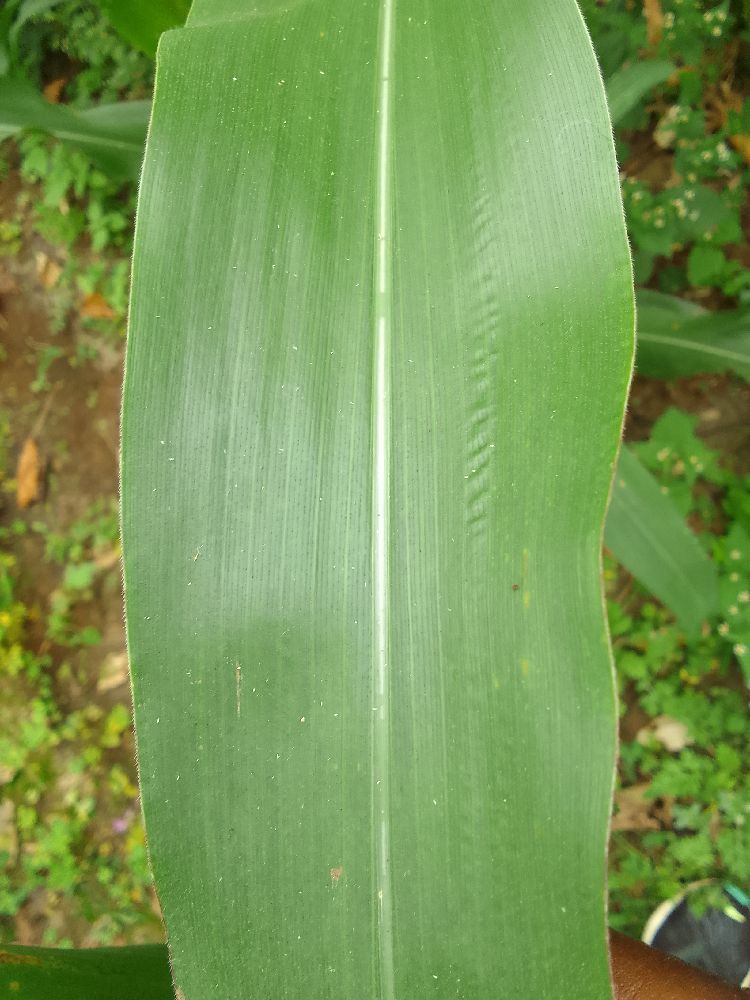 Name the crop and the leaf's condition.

maize, healthy
